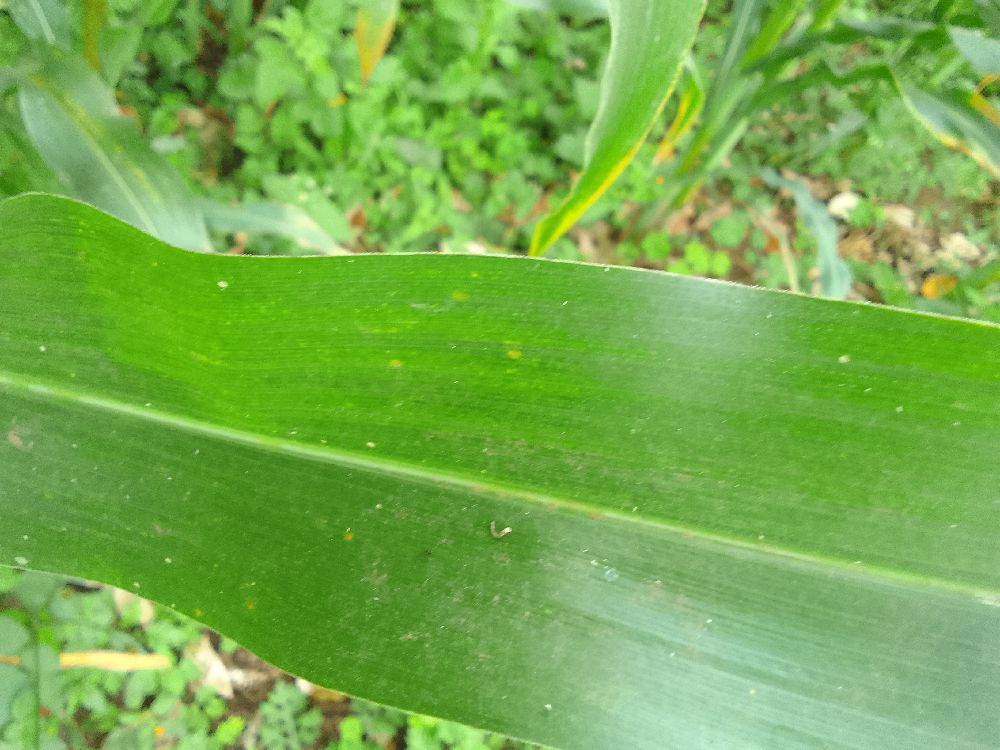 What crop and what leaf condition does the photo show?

maize, healthy
